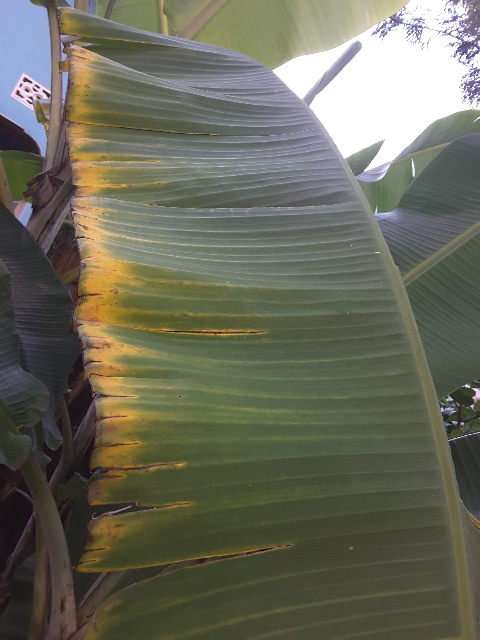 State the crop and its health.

banana, fusarium wilt race 1
